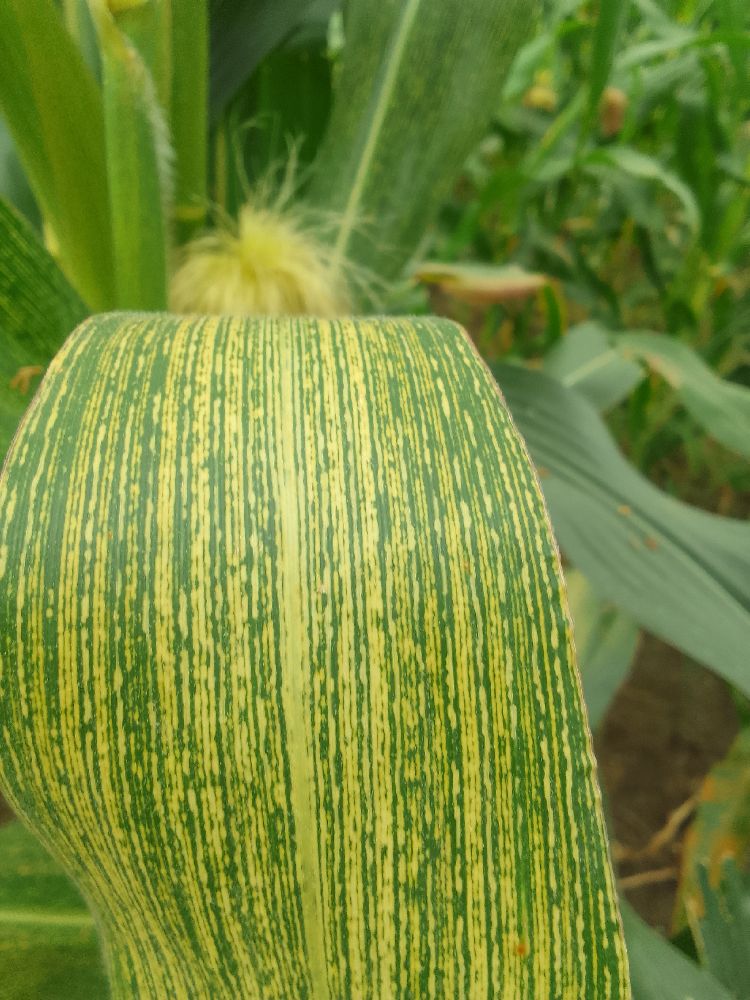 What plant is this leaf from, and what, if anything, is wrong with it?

maize, maize streak virus
